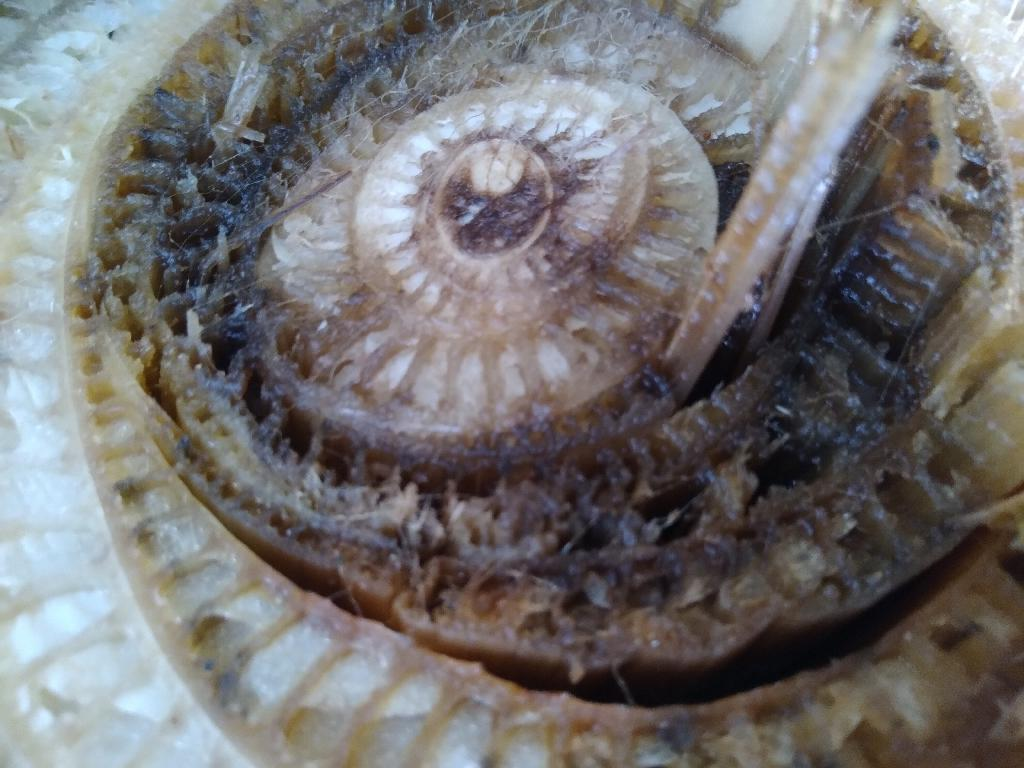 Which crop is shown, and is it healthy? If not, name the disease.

banana, fusarium wilt race 1
